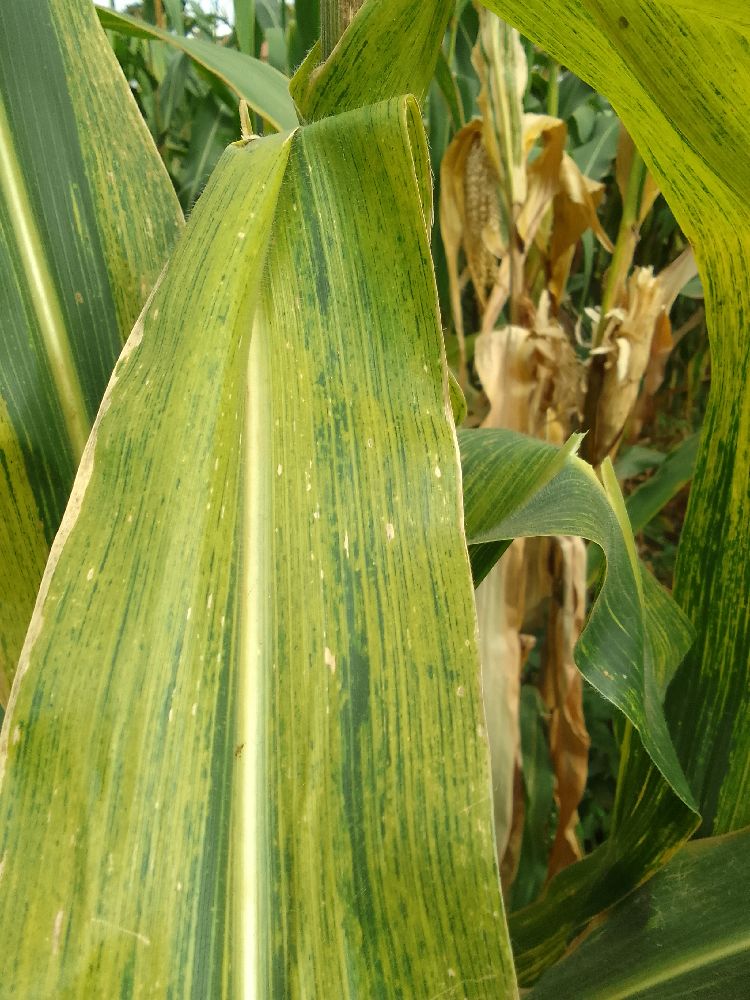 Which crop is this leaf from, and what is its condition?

maize, maize lethal necrosis
